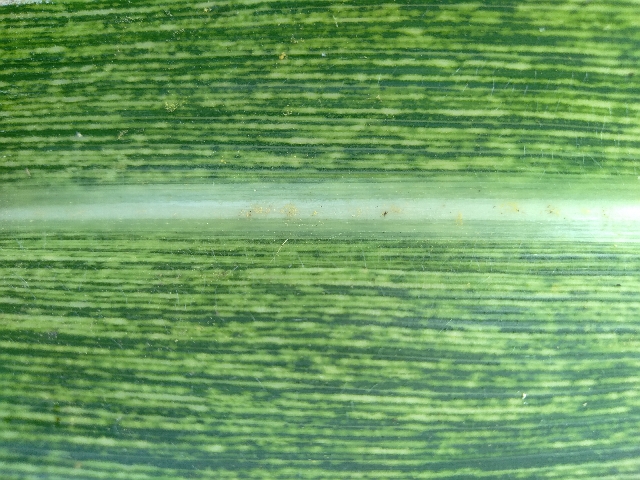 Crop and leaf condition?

maize, maize streak virus
